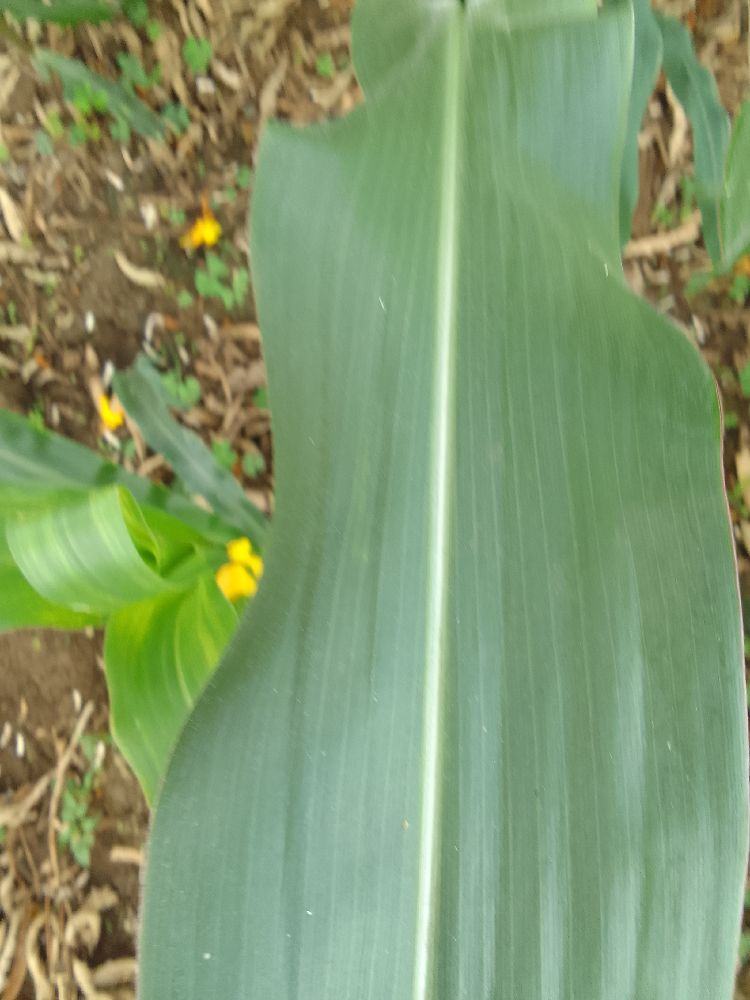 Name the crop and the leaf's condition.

maize, healthy
